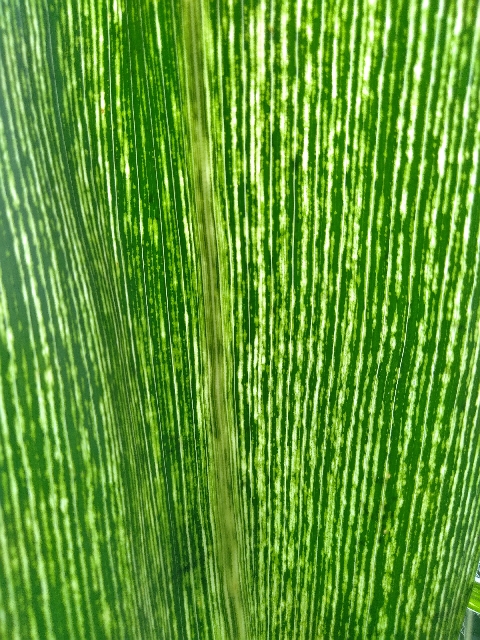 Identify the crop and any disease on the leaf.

maize, maize streak virus
